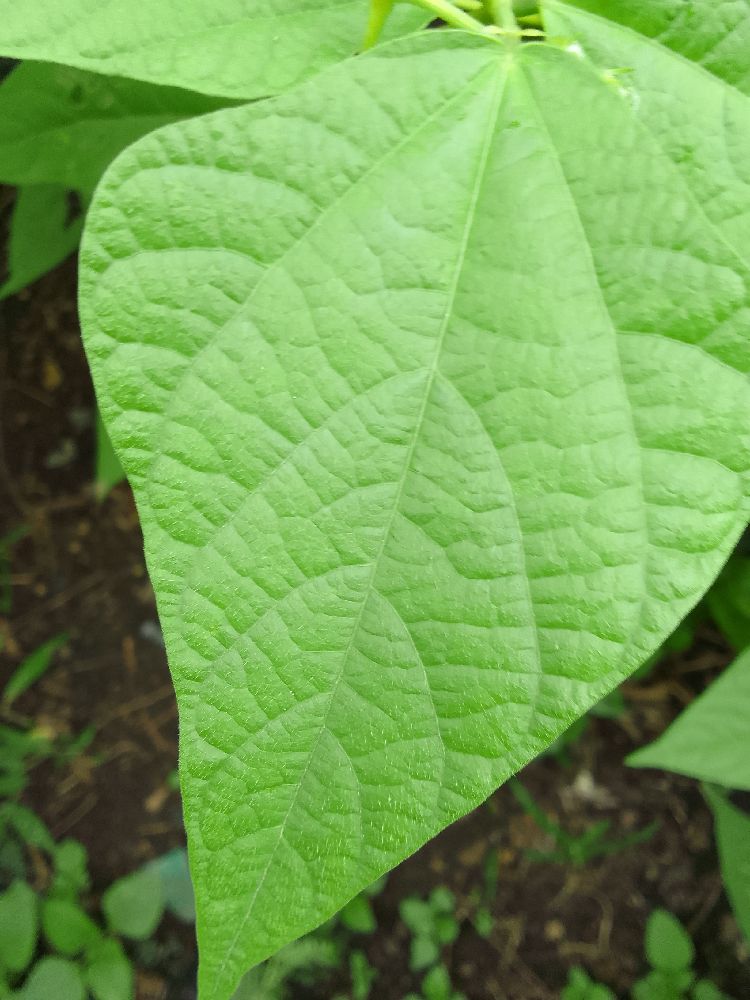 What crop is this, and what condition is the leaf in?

common bean, healthy
